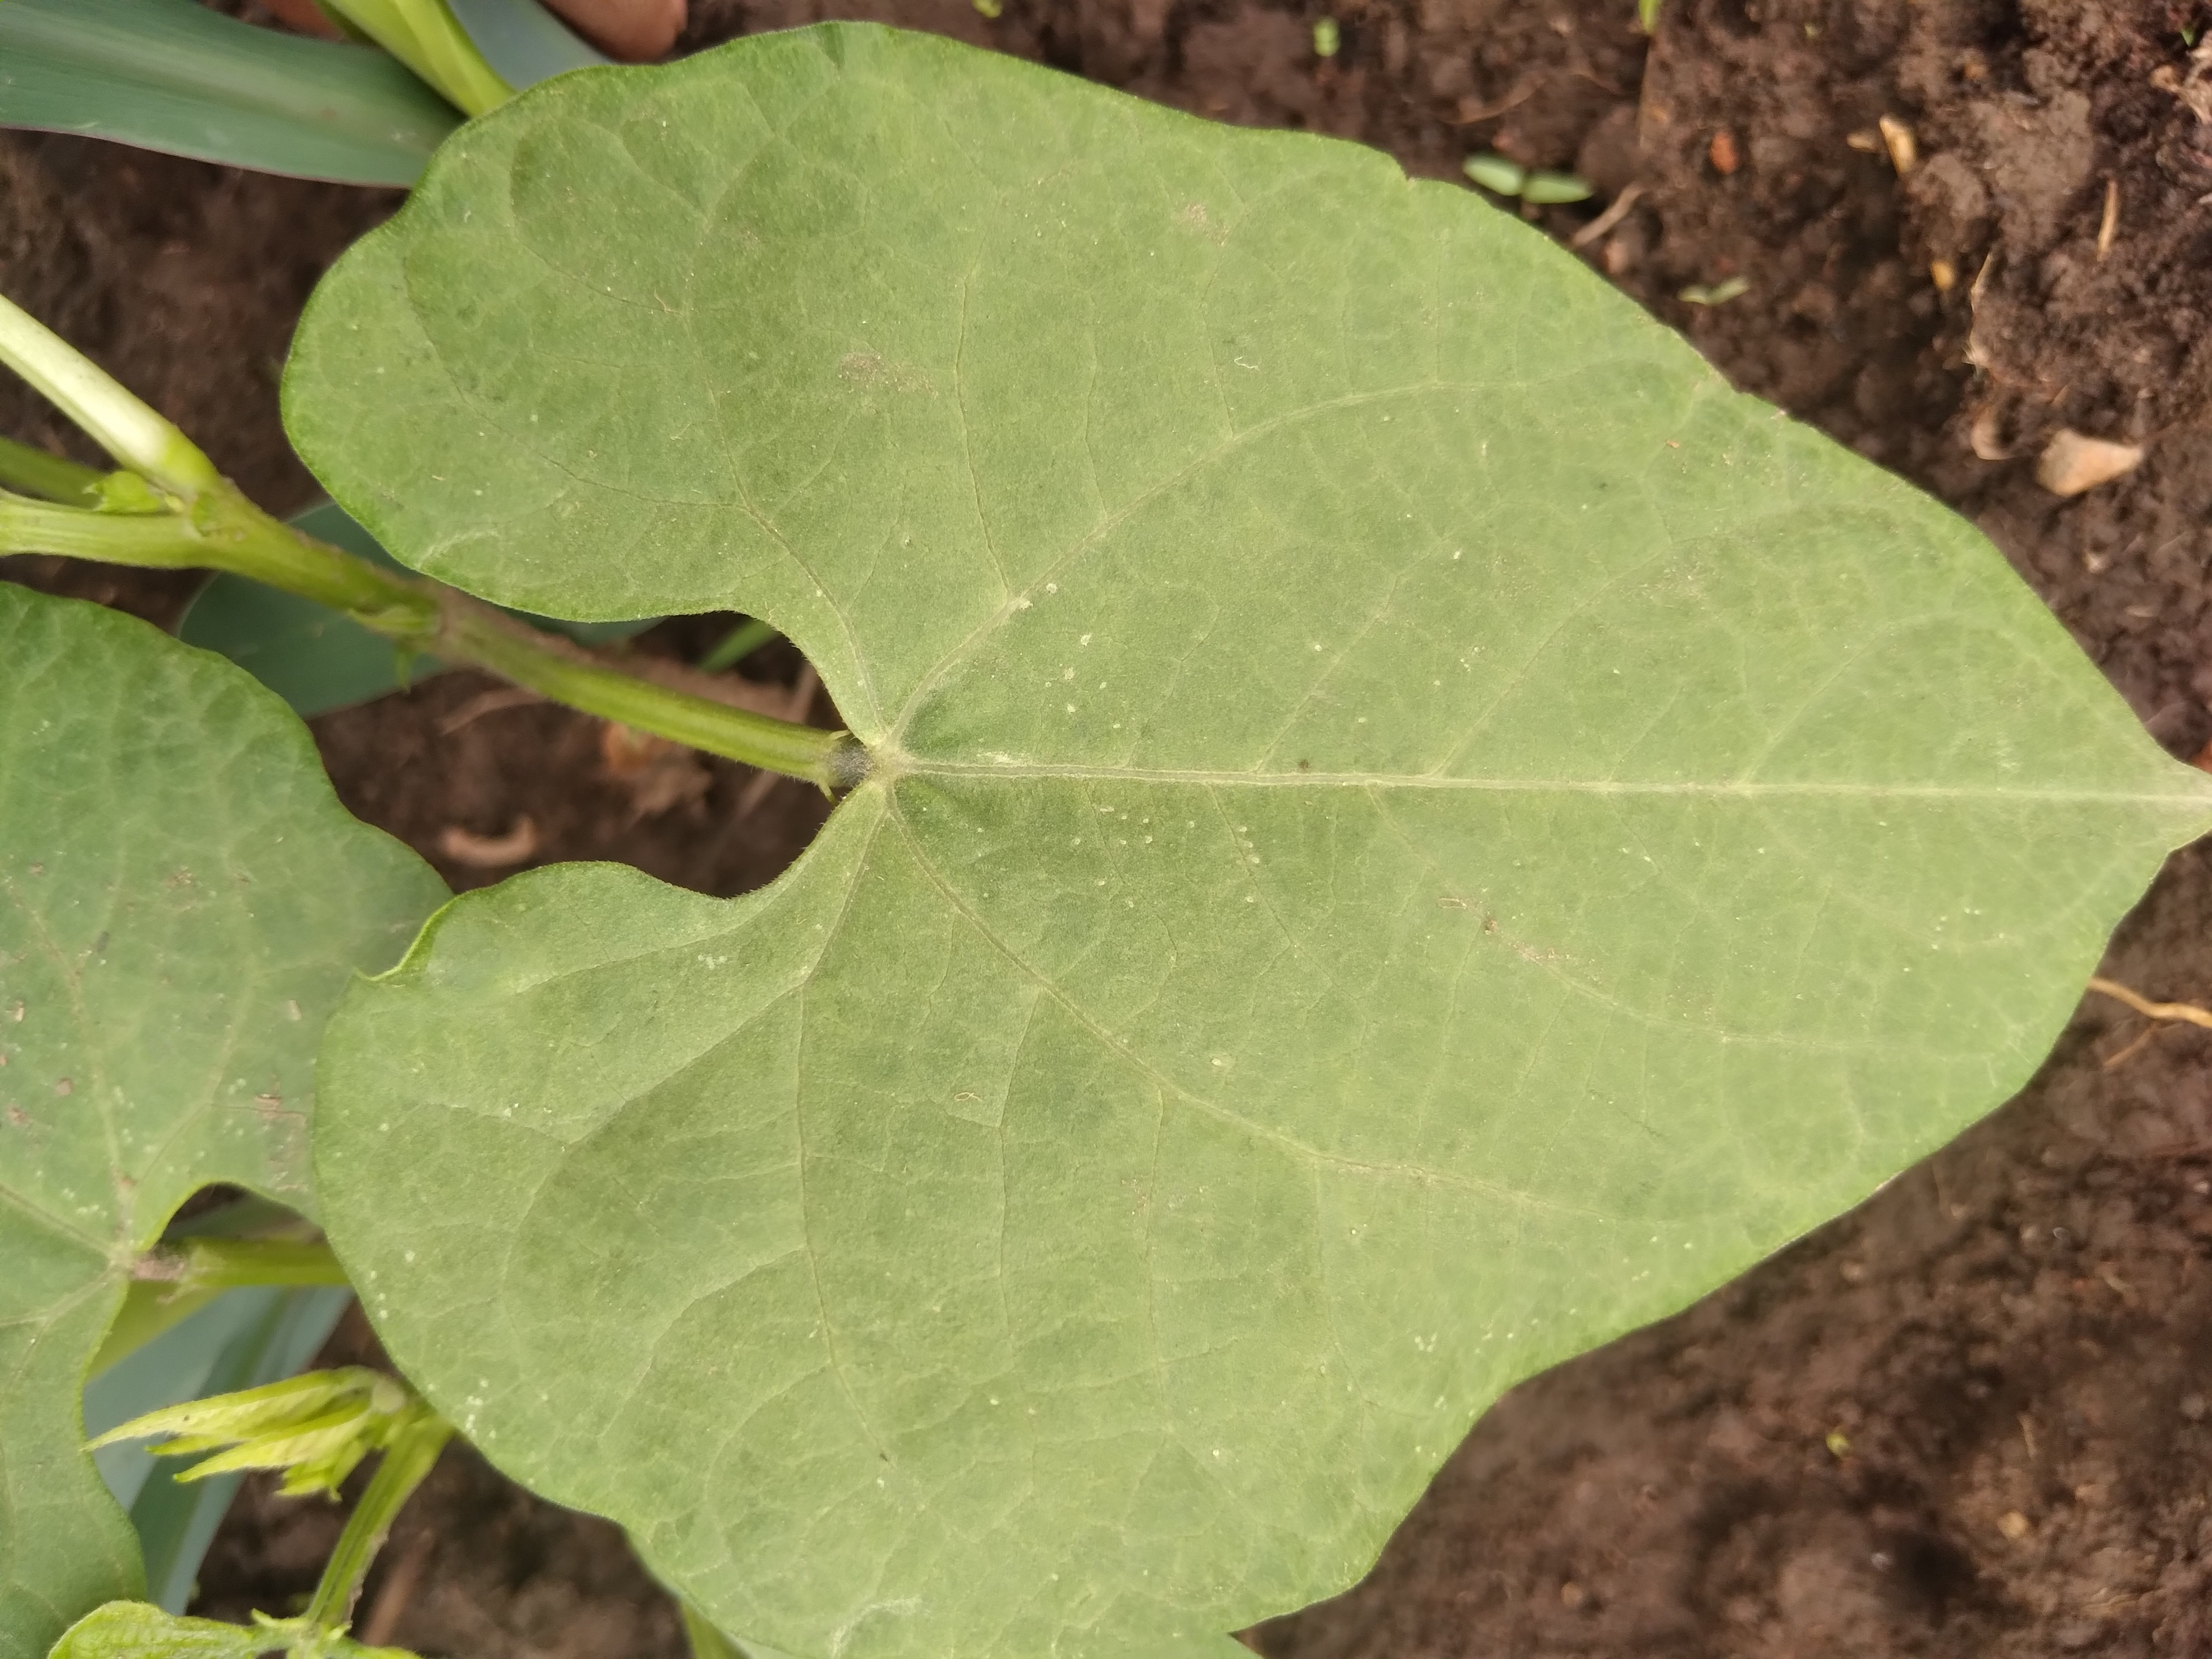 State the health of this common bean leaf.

healthy
